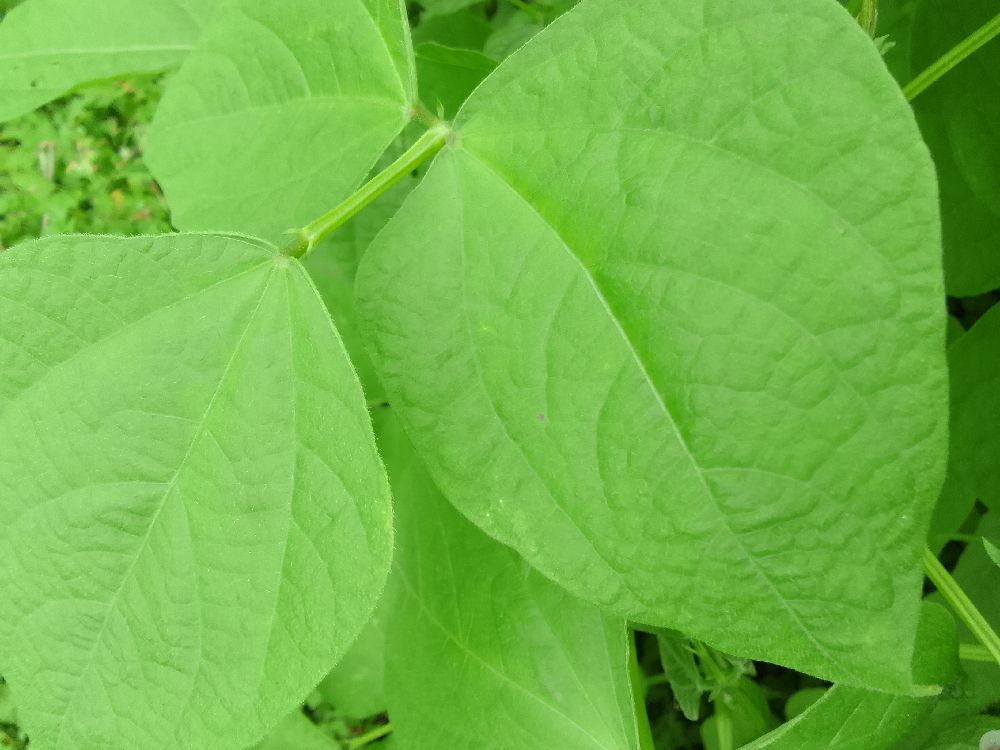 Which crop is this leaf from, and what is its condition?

common bean, healthy
